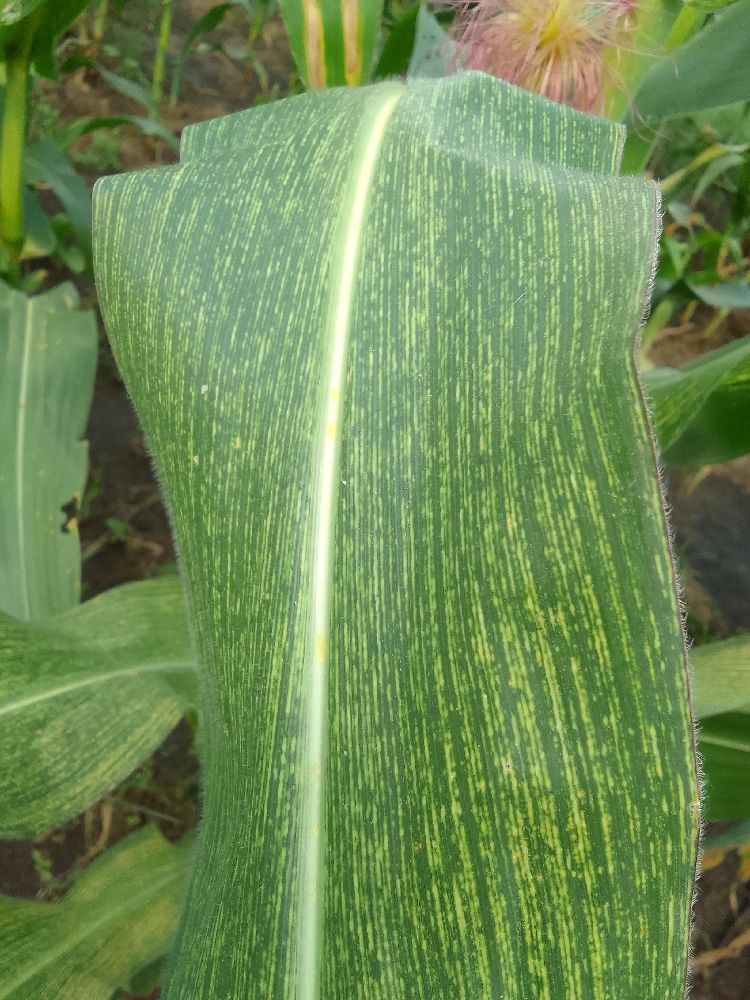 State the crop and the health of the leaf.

maize, maize streak virus
